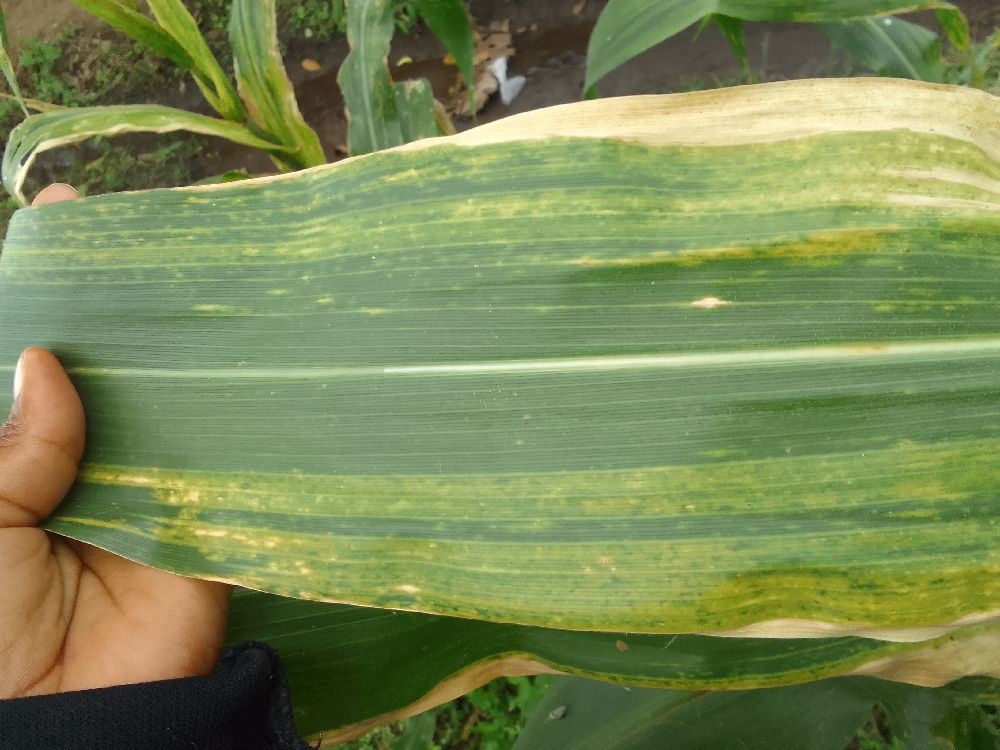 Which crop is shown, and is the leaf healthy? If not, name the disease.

maize, maize lethal necrosis
